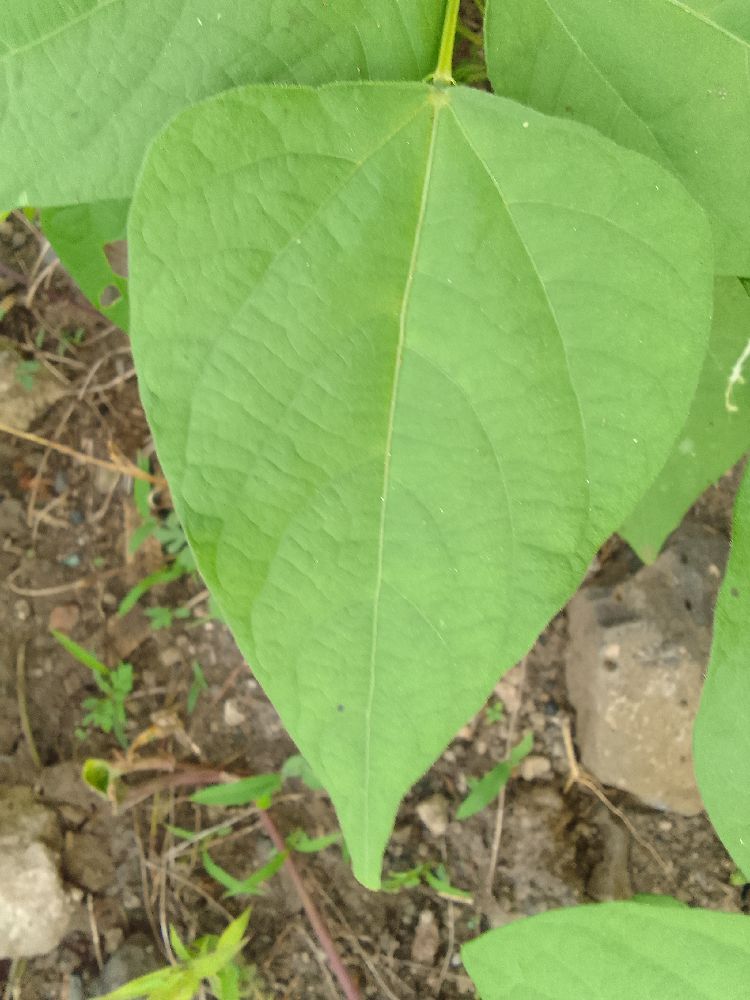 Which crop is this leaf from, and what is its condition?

common bean, healthy
